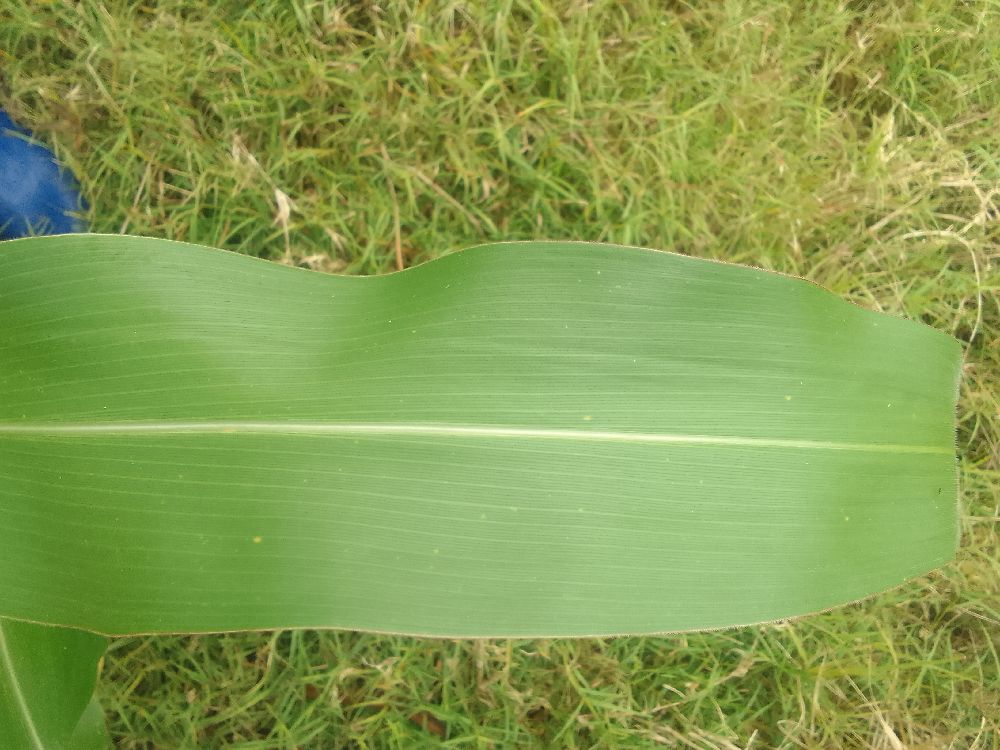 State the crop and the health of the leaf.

maize, healthy
